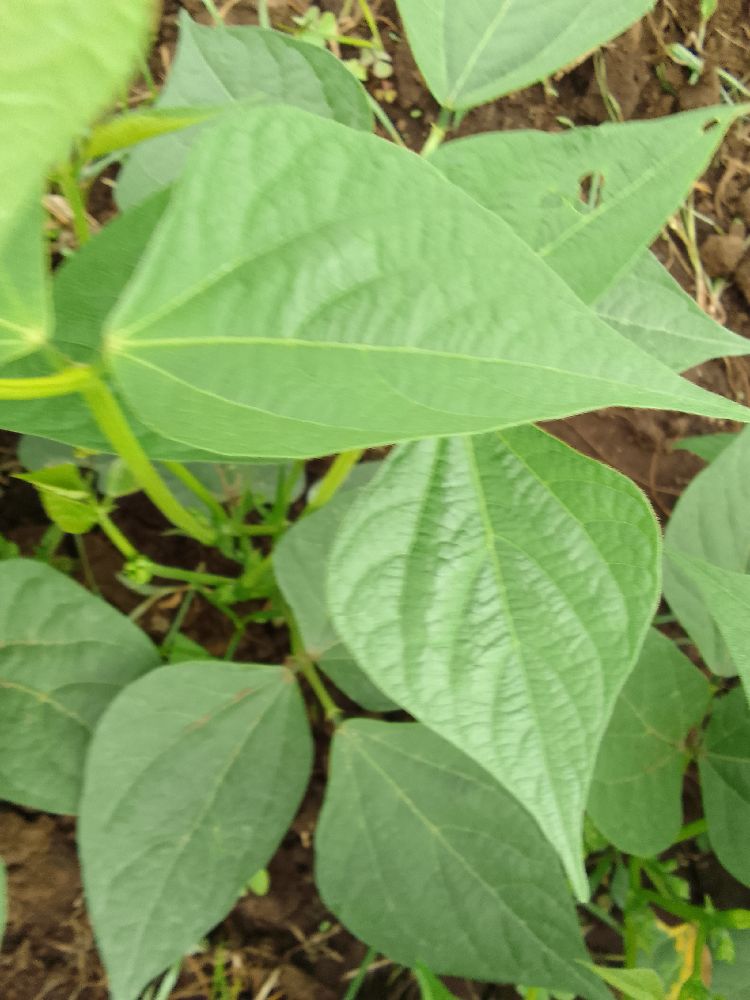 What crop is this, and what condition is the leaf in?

common bean, healthy
